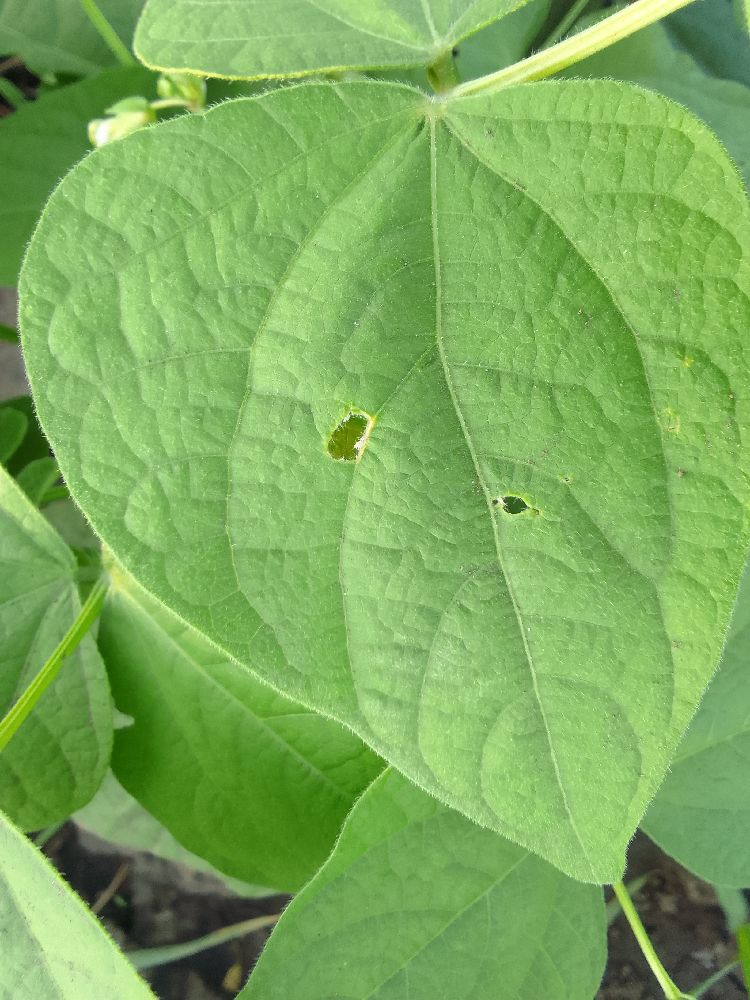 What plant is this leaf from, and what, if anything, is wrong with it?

common bean, healthy
